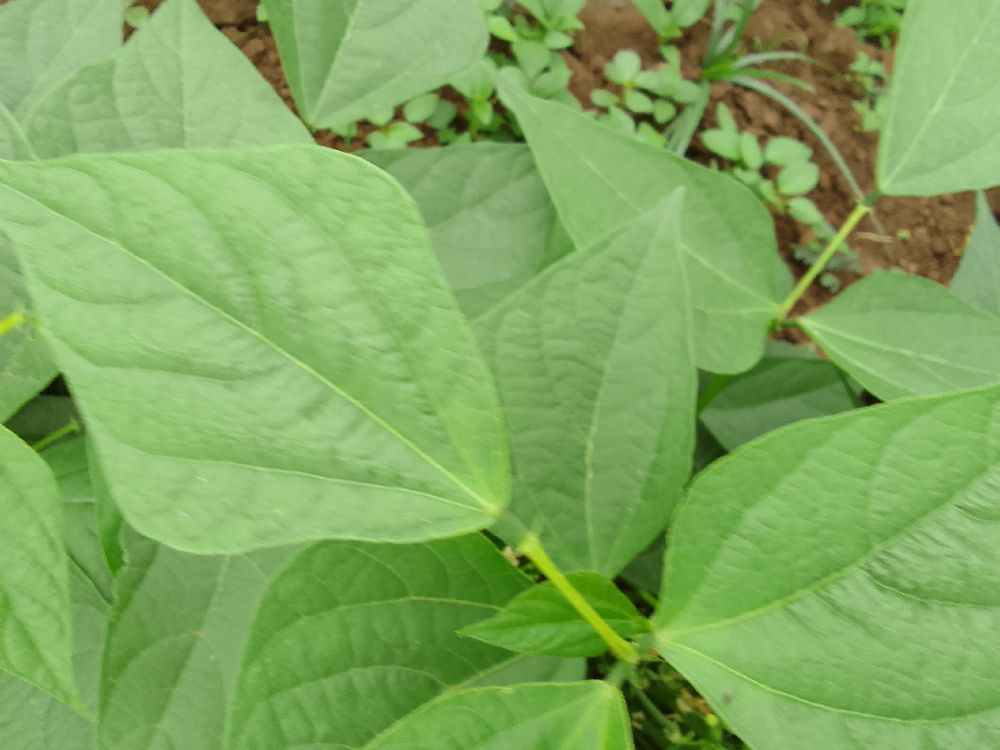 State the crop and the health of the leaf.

common bean, healthy
